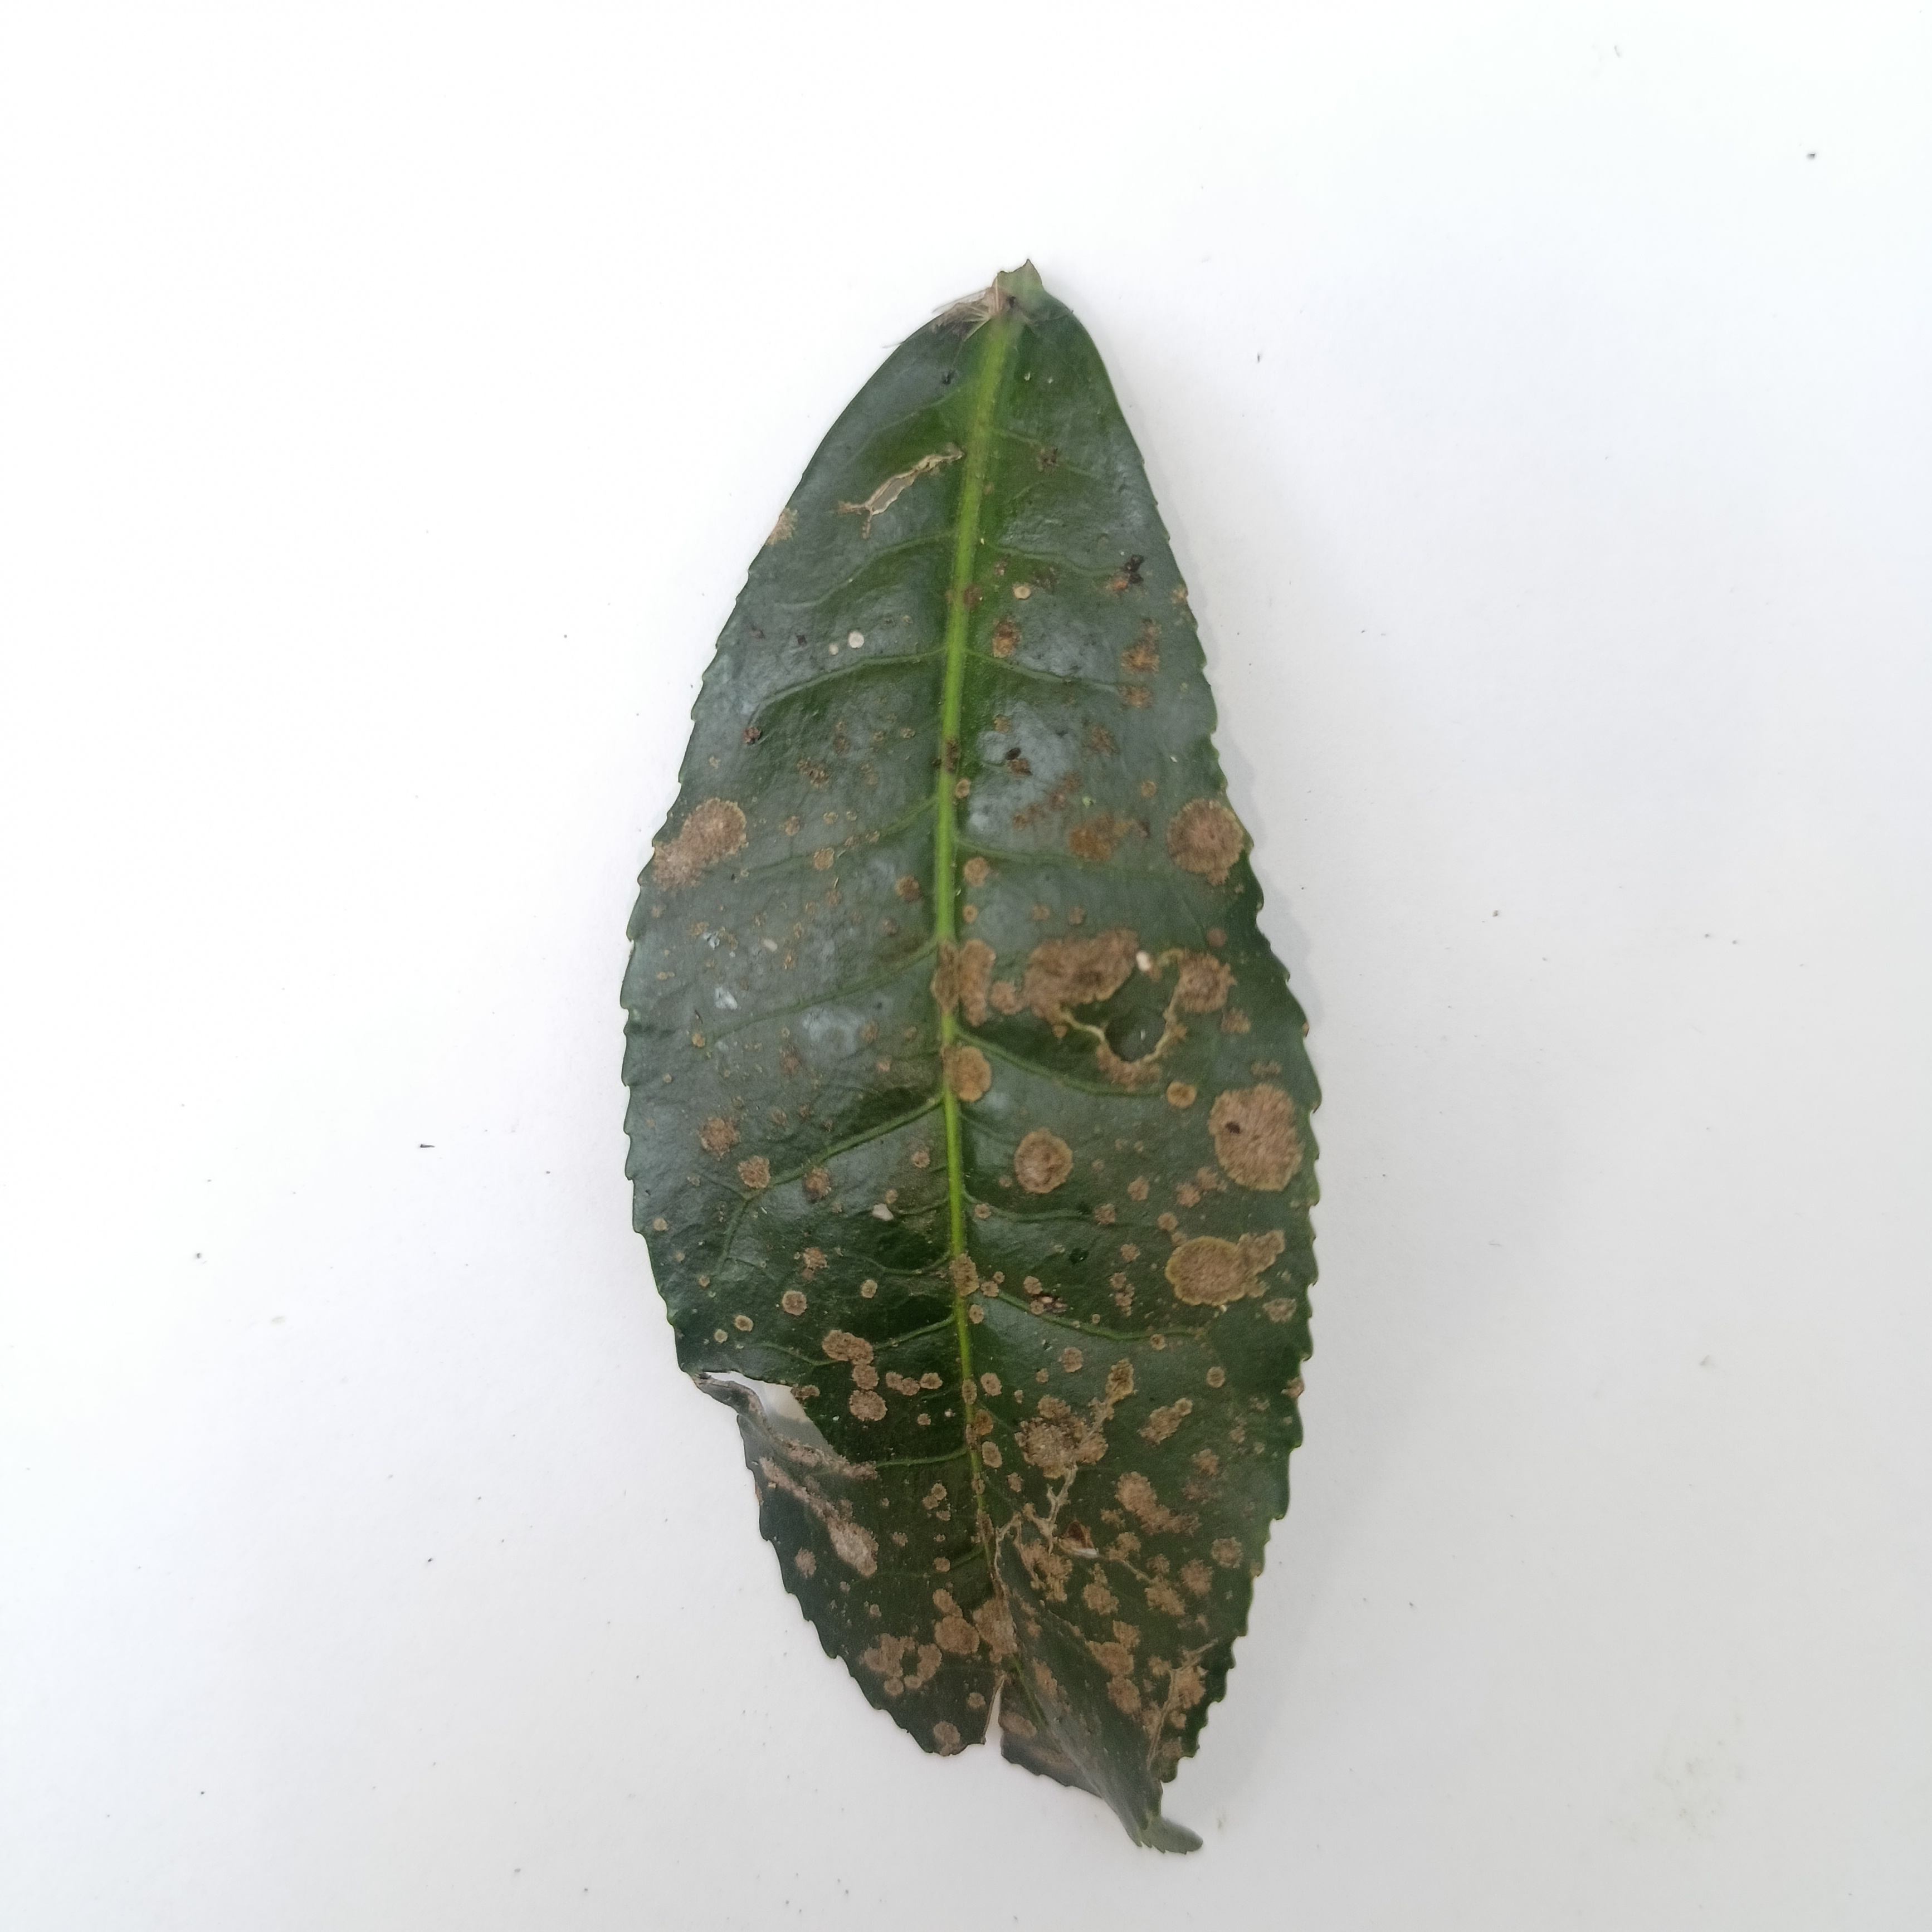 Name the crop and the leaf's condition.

tea, algal leaf
